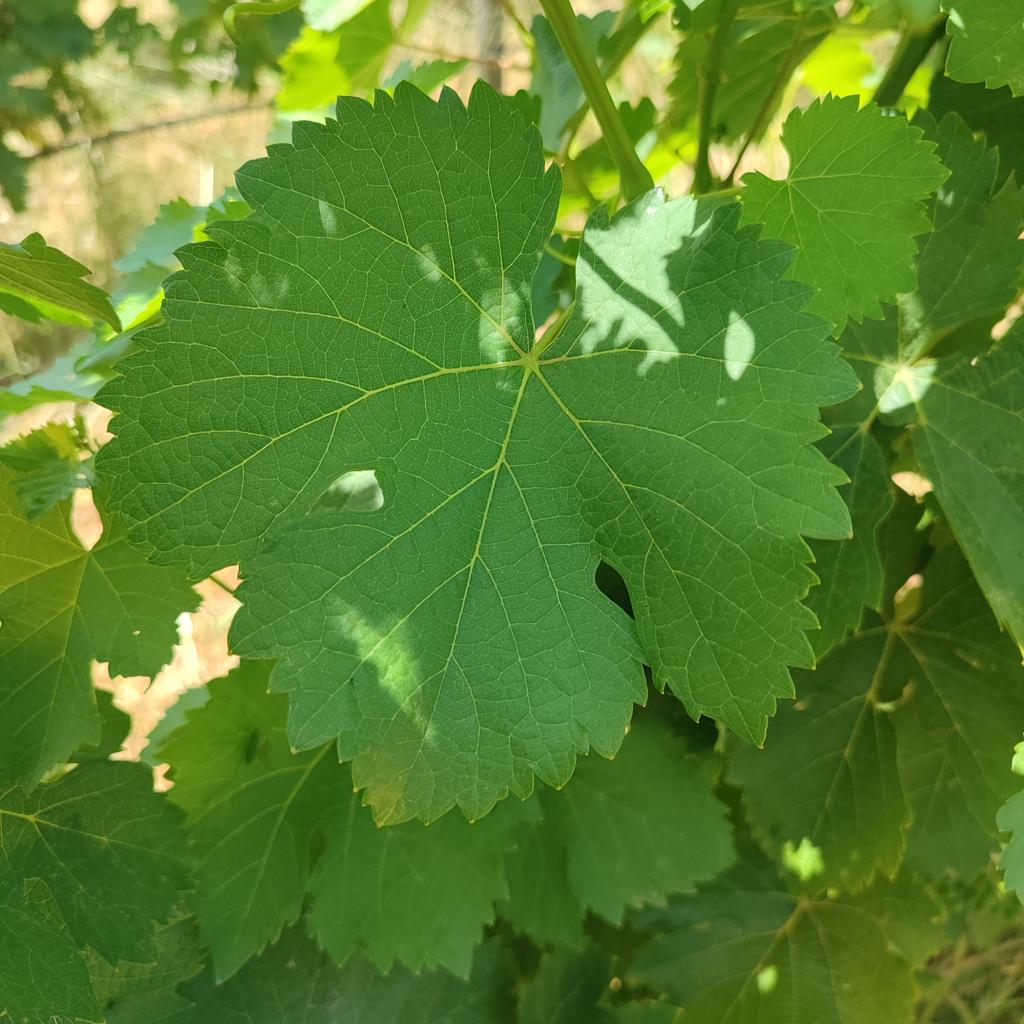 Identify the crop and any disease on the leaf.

grapevine, healthy
